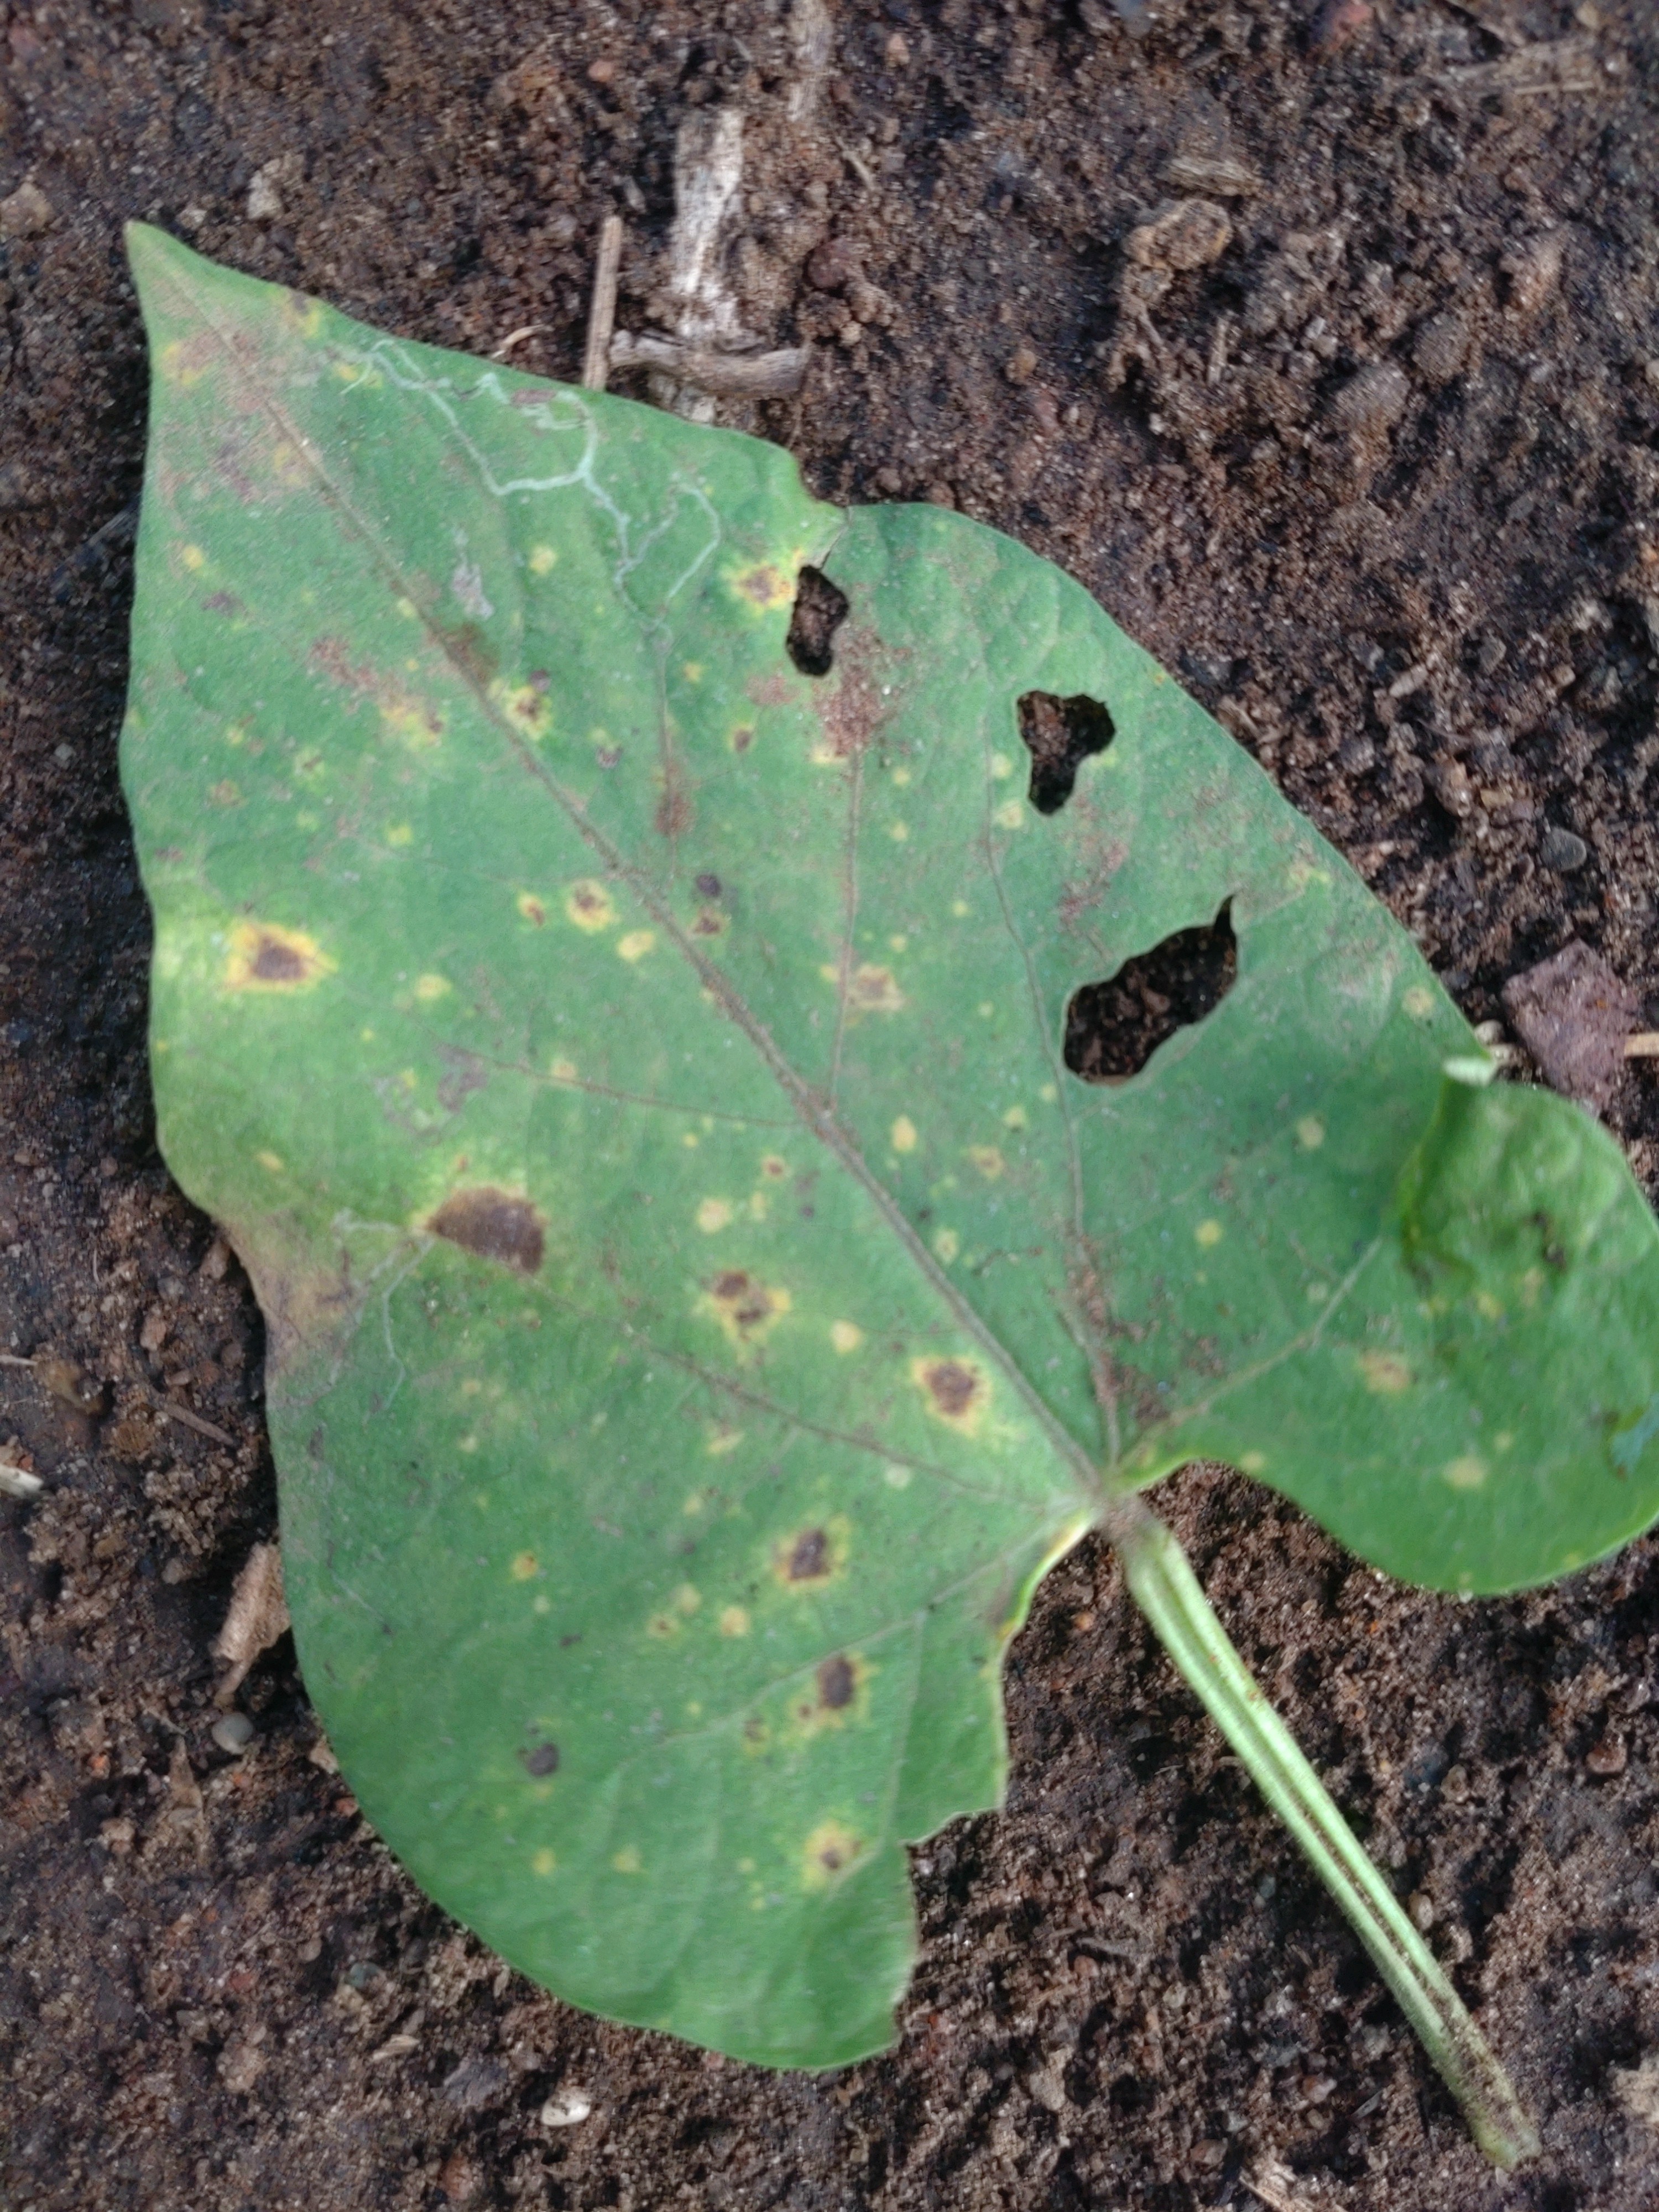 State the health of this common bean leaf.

rust
